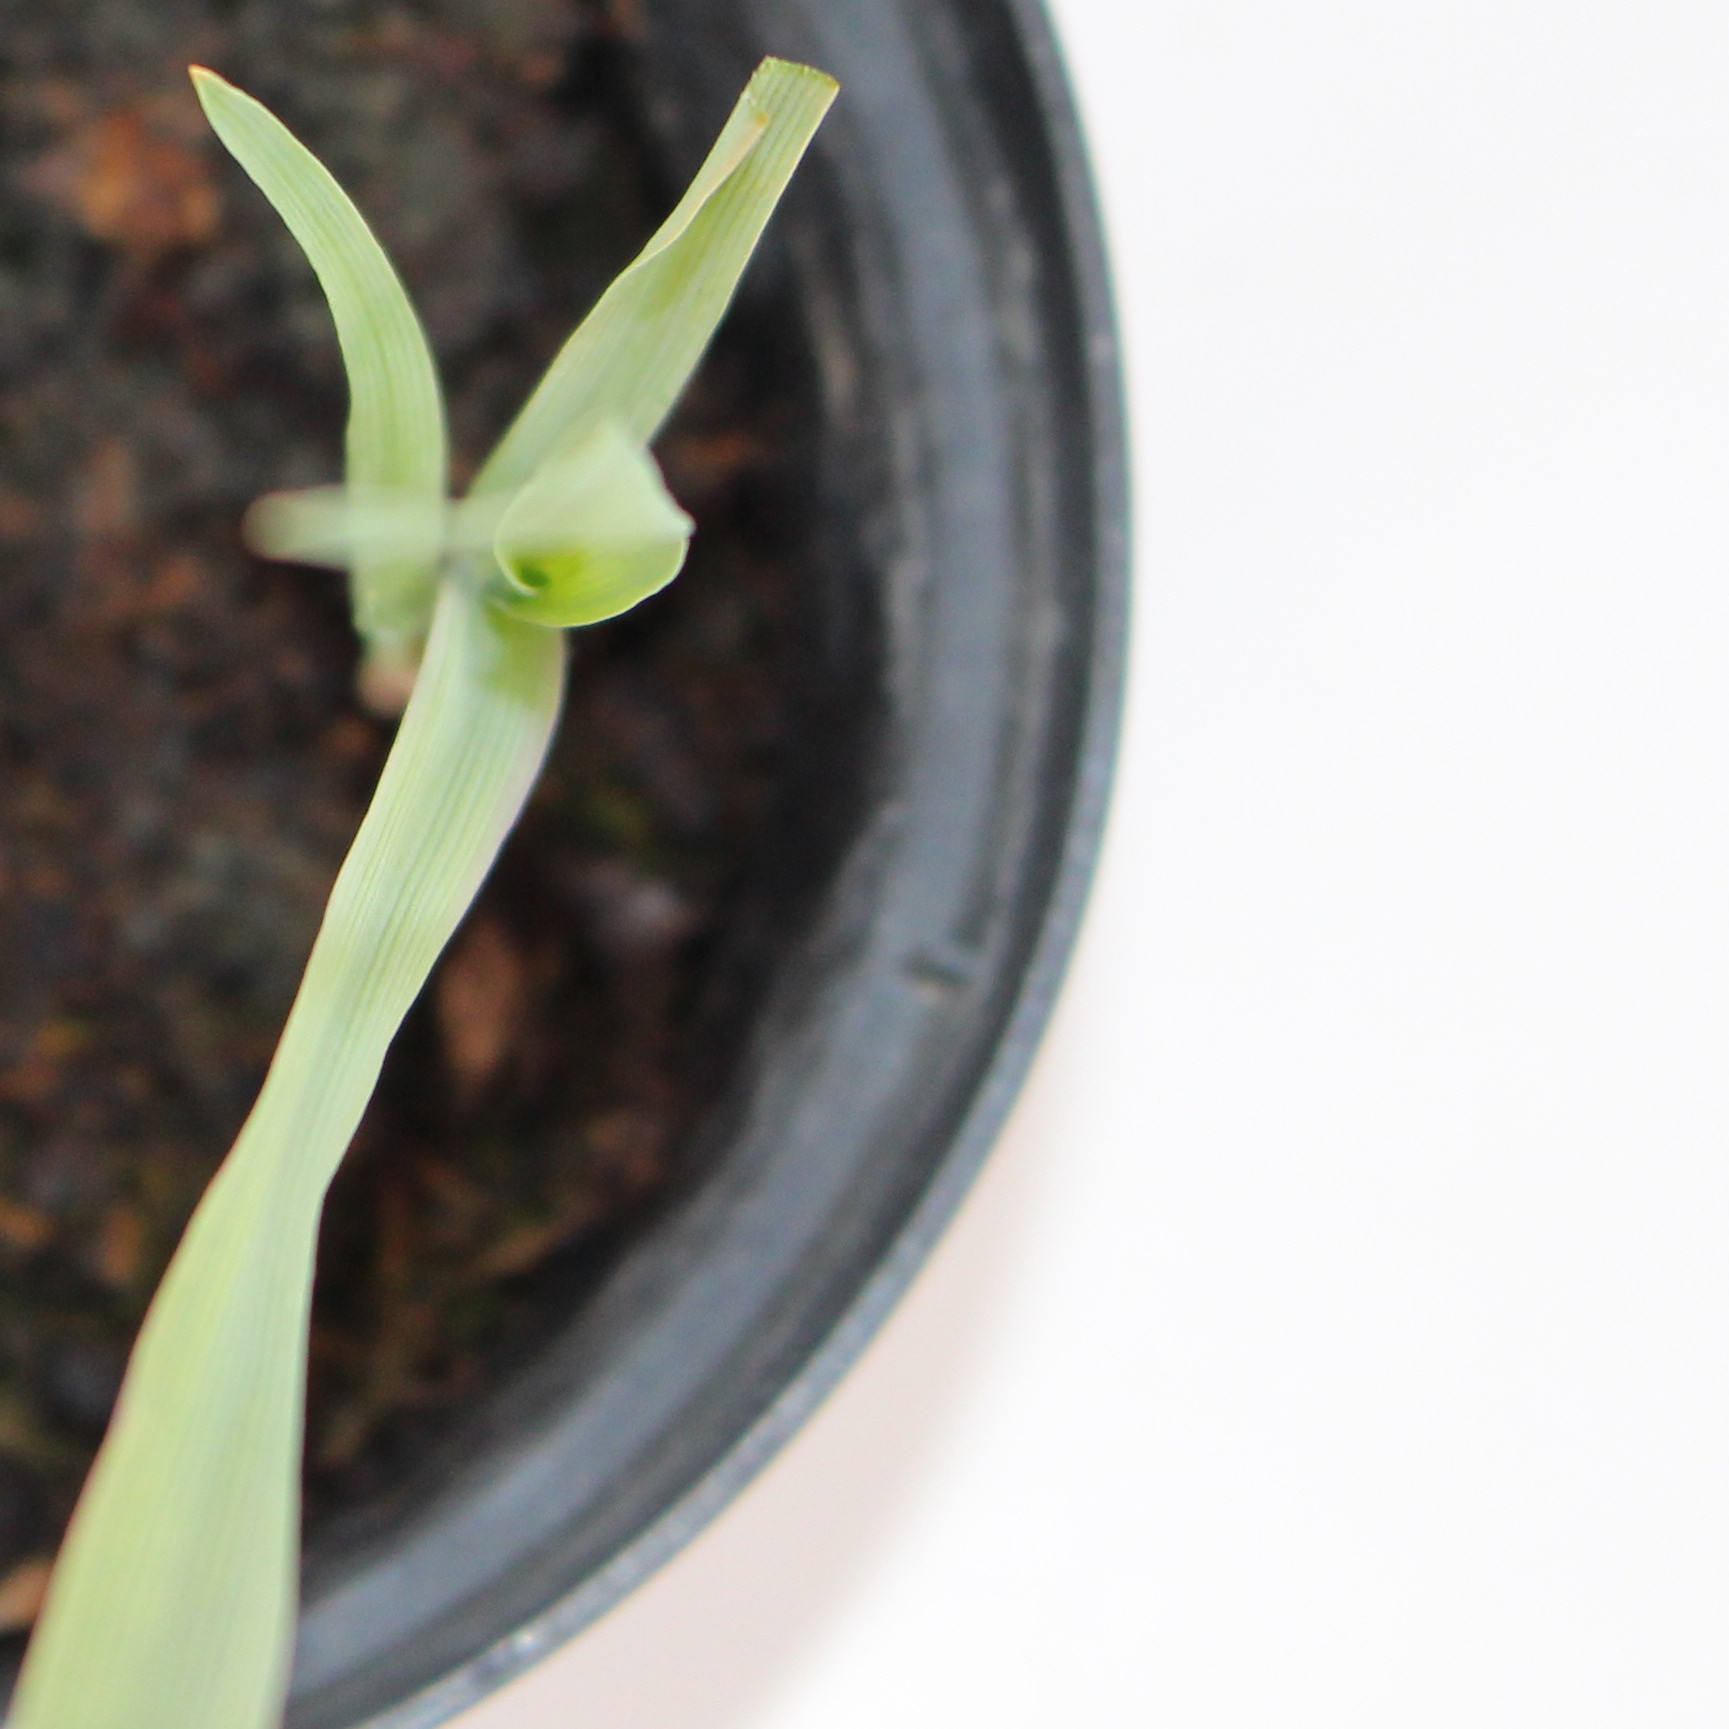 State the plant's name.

Avena sterilis
